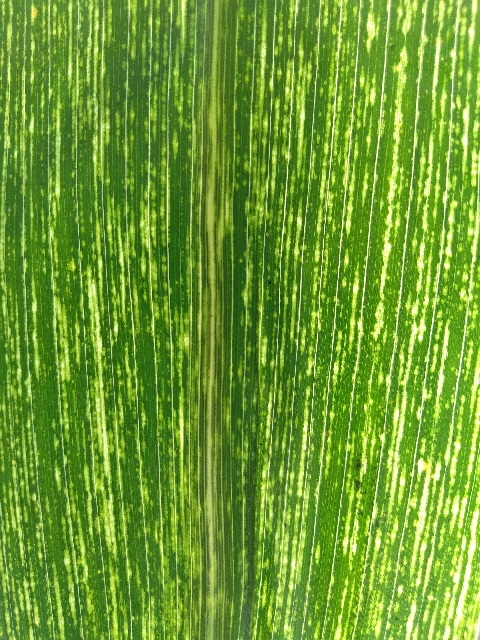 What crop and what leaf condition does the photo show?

maize, maize streak virus
